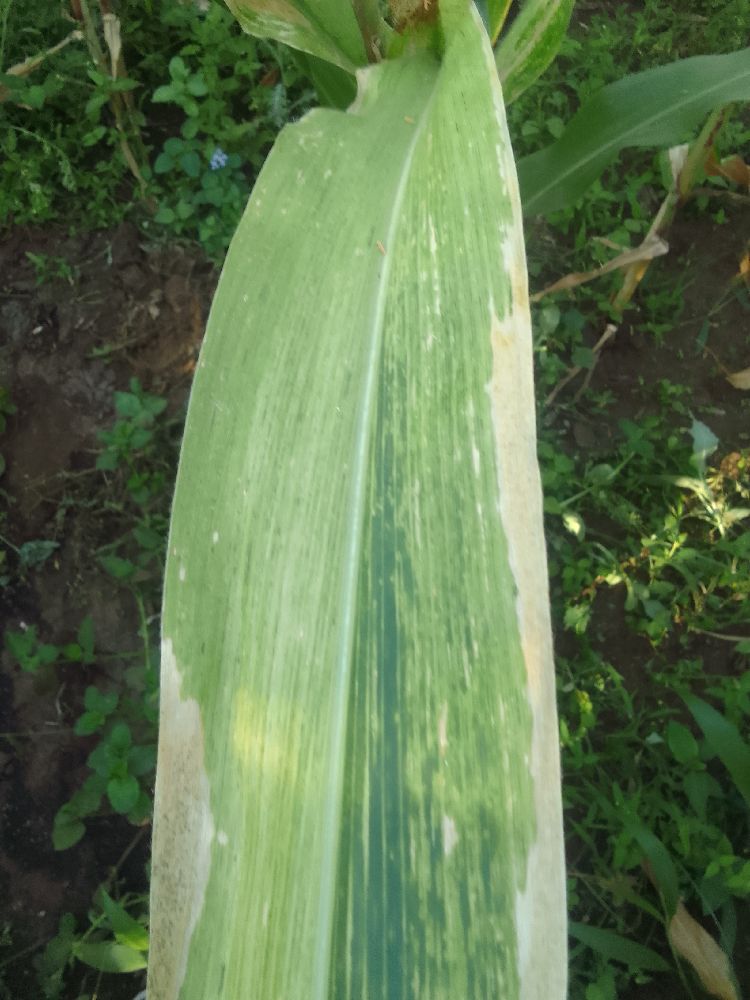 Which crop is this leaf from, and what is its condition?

maize, maize lethal necrosis
